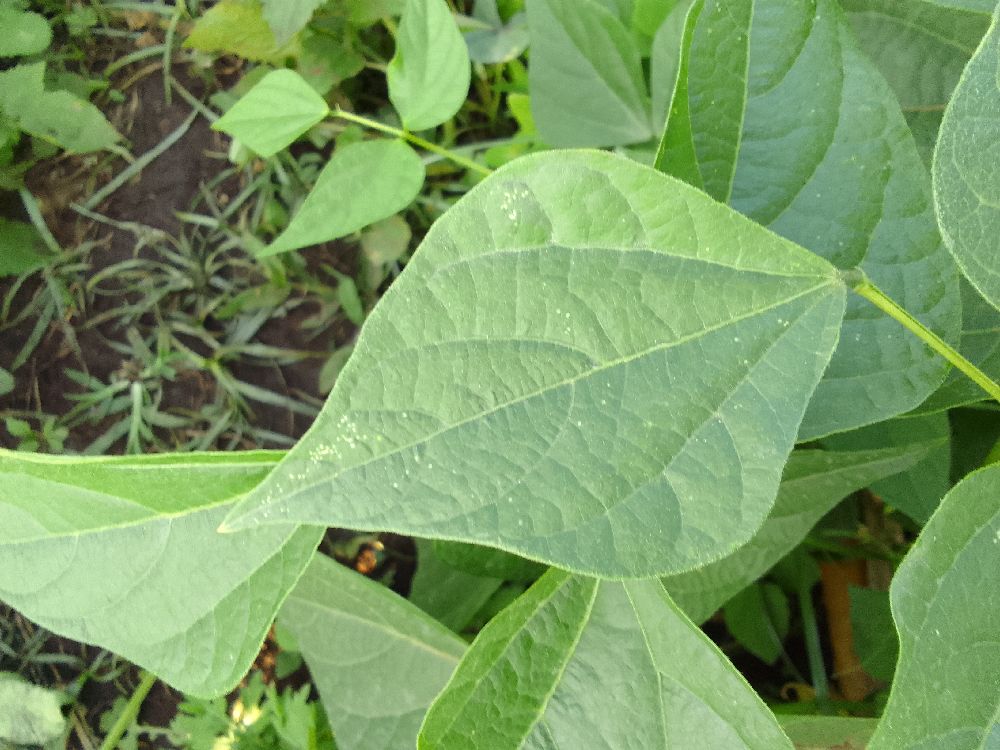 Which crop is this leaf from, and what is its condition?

common bean, healthy
